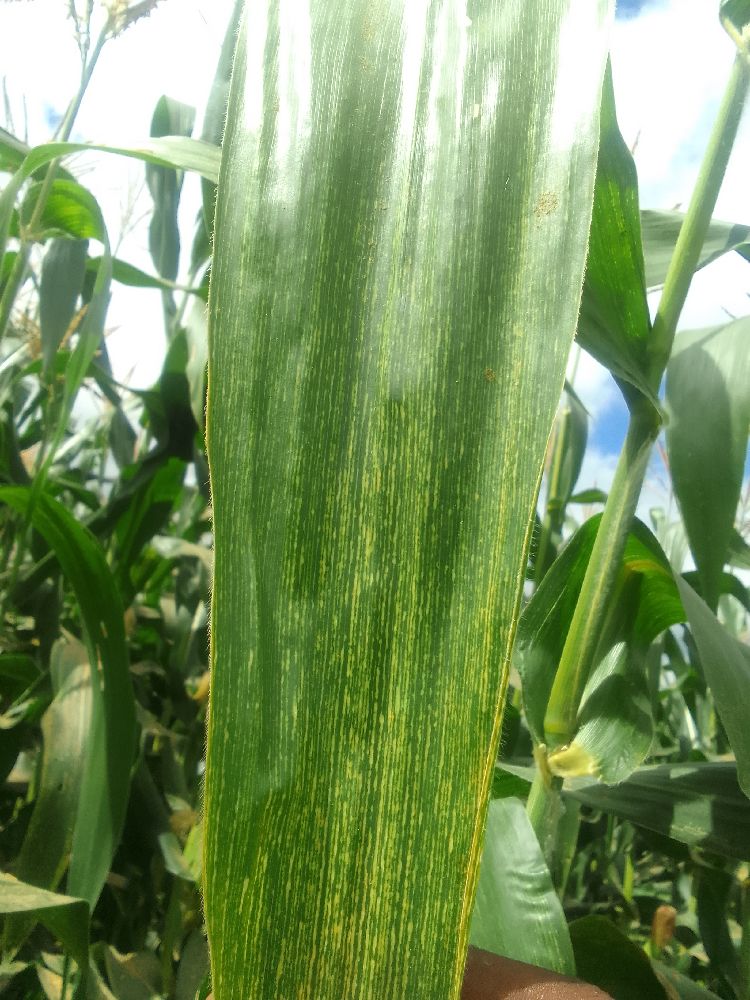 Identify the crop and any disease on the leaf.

maize, maize streak virus
